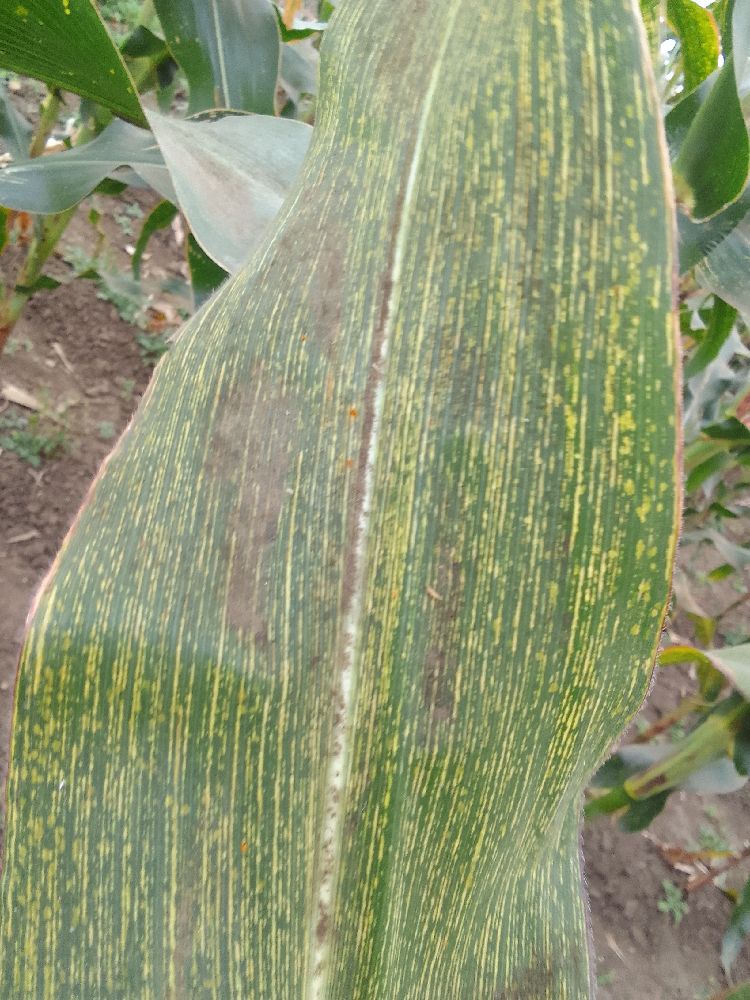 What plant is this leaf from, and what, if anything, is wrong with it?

maize, maize streak virus
